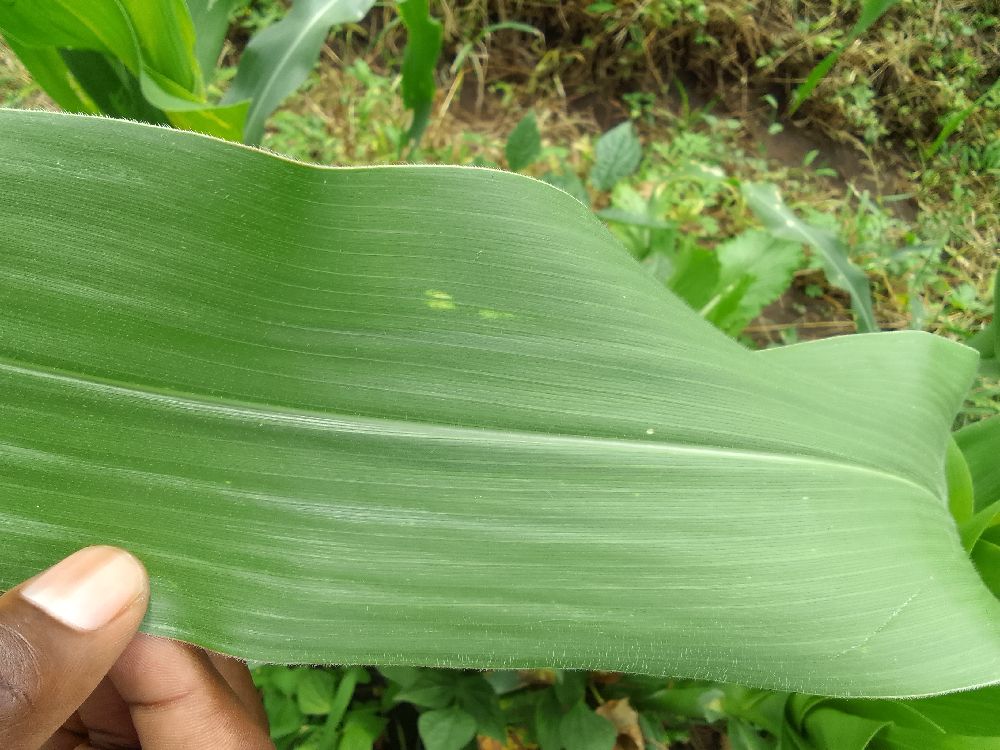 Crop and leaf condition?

maize, healthy
